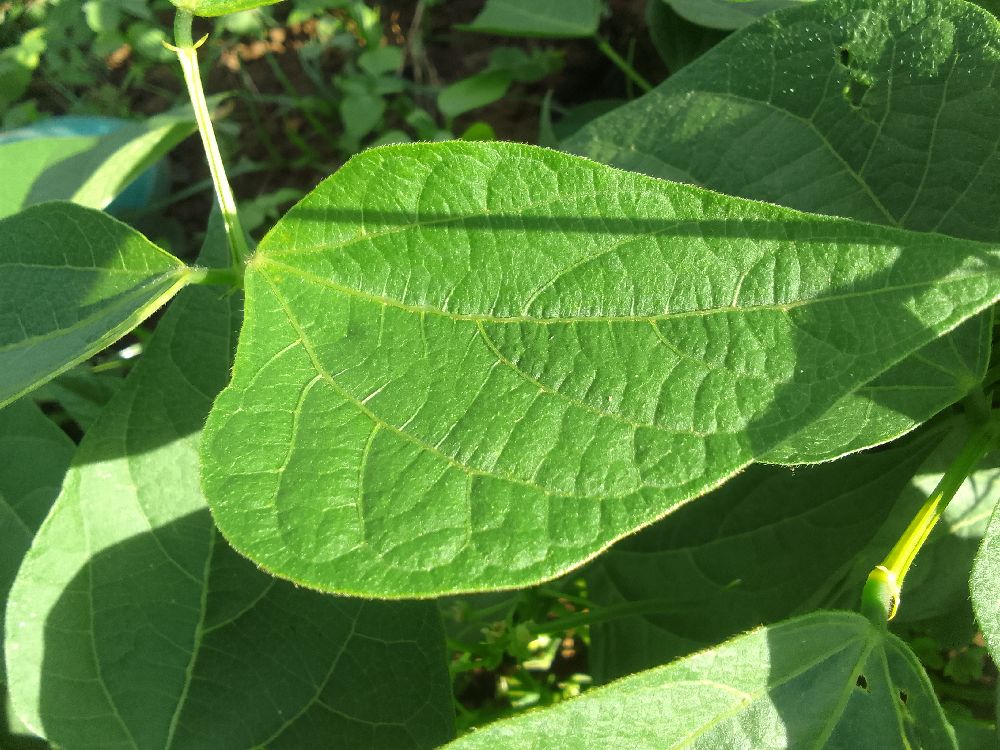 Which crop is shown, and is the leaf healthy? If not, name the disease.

common bean, healthy
